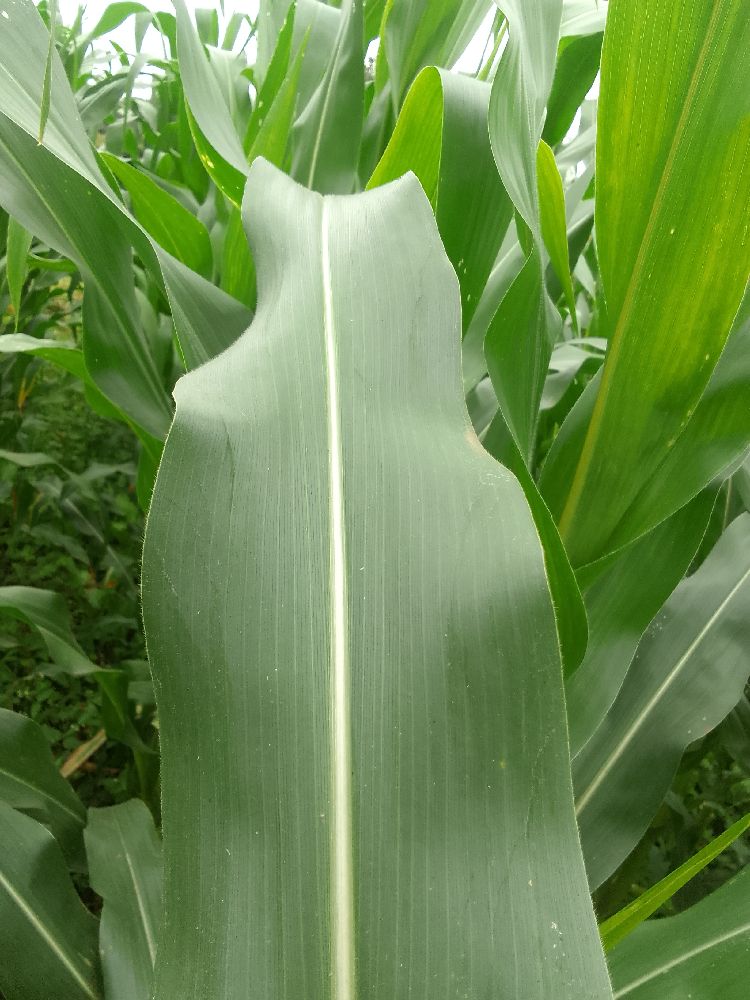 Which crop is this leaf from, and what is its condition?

maize, healthy
